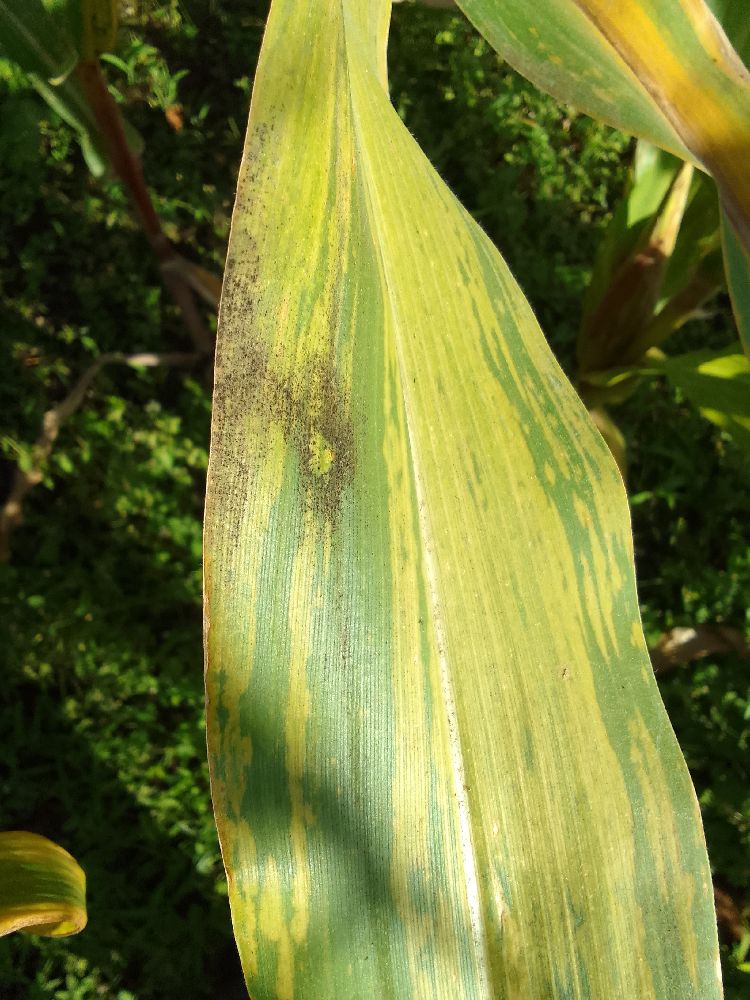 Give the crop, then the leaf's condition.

maize, maize lethal necrosis
